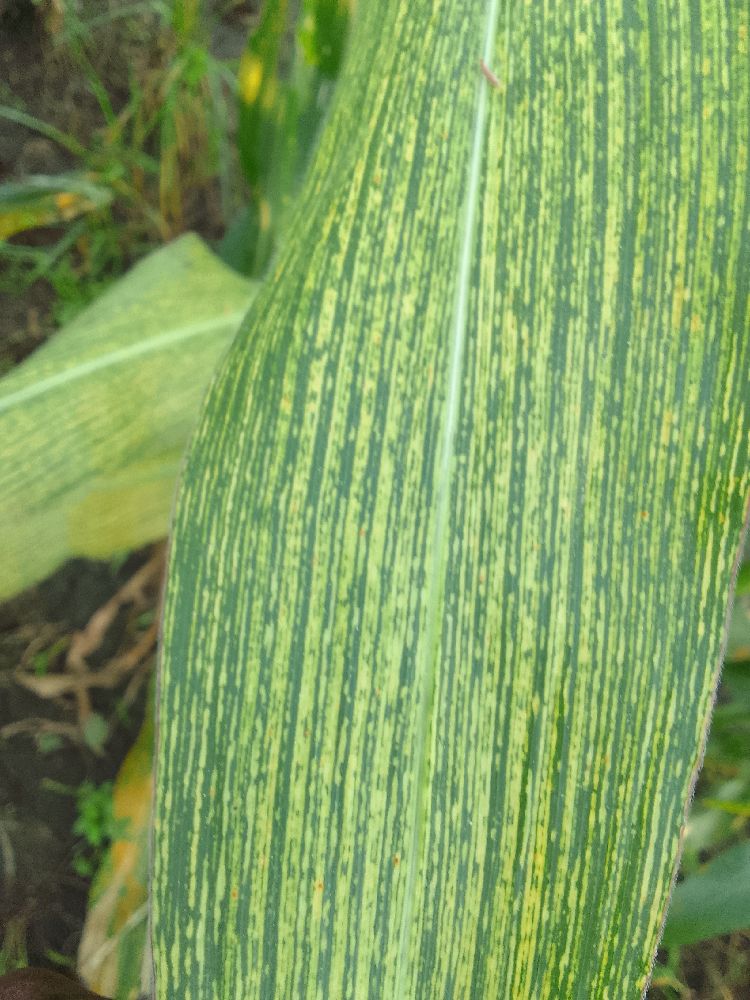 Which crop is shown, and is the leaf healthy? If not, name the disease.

maize, maize streak virus
